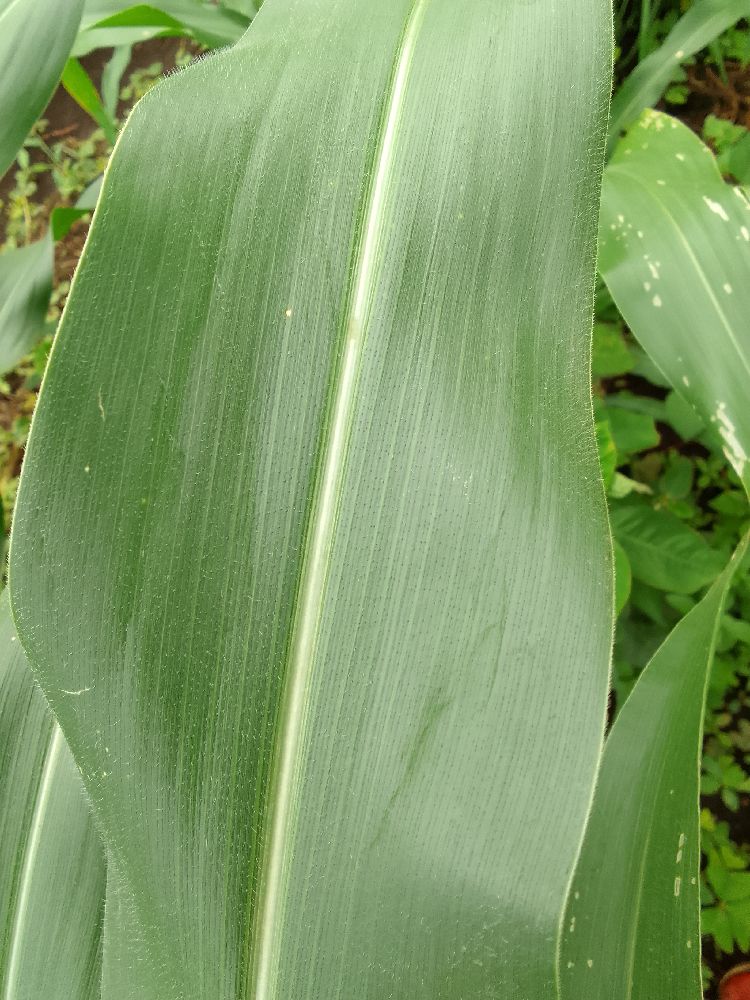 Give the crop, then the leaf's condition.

maize, healthy
